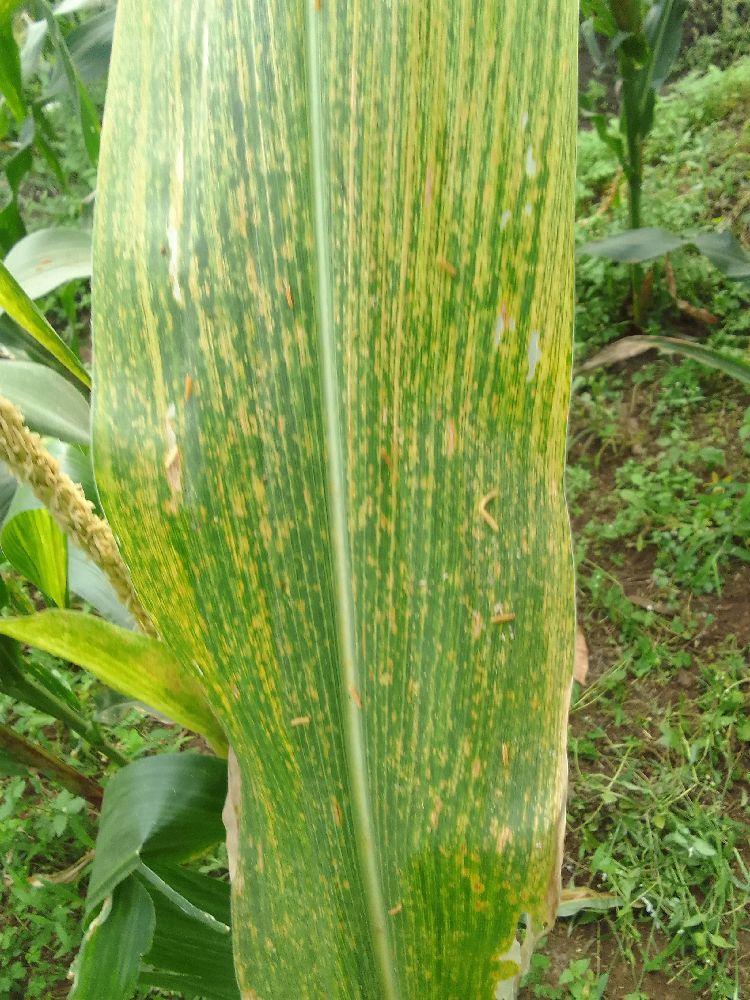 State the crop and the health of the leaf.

maize, maize lethal necrosis
